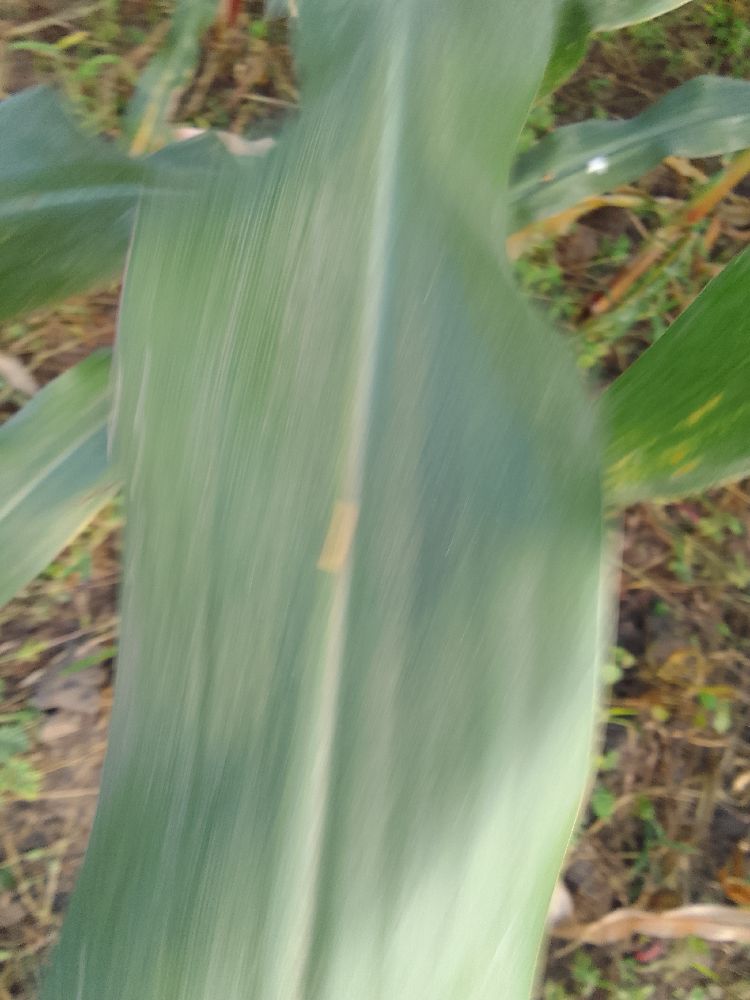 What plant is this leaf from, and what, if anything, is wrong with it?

maize, healthy
